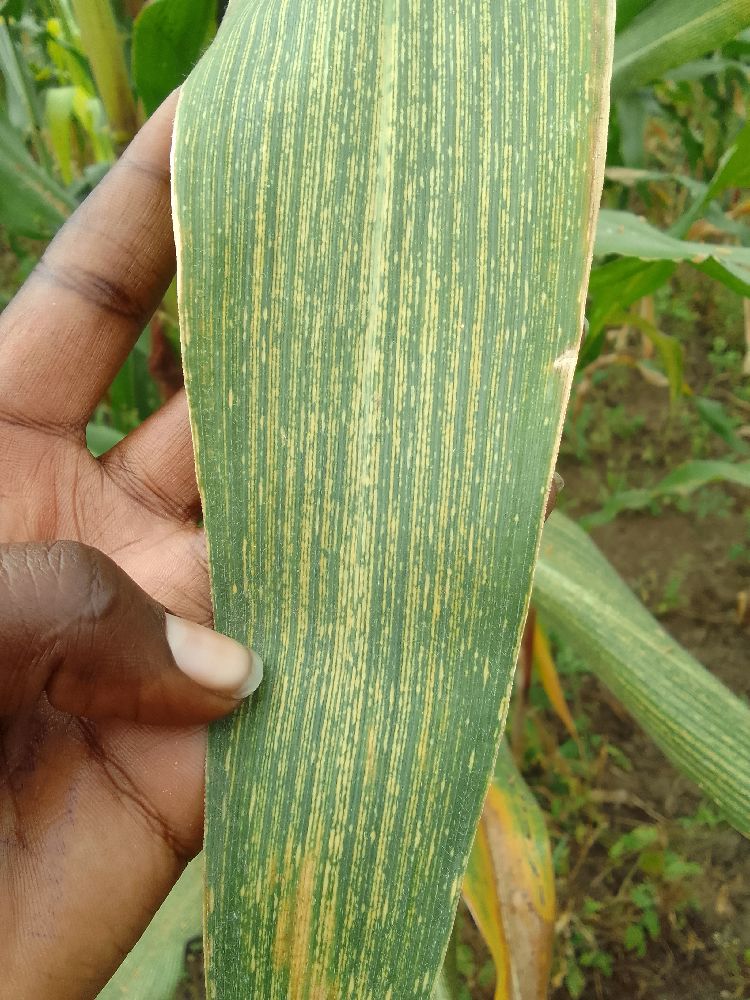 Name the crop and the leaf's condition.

maize, maize streak virus
